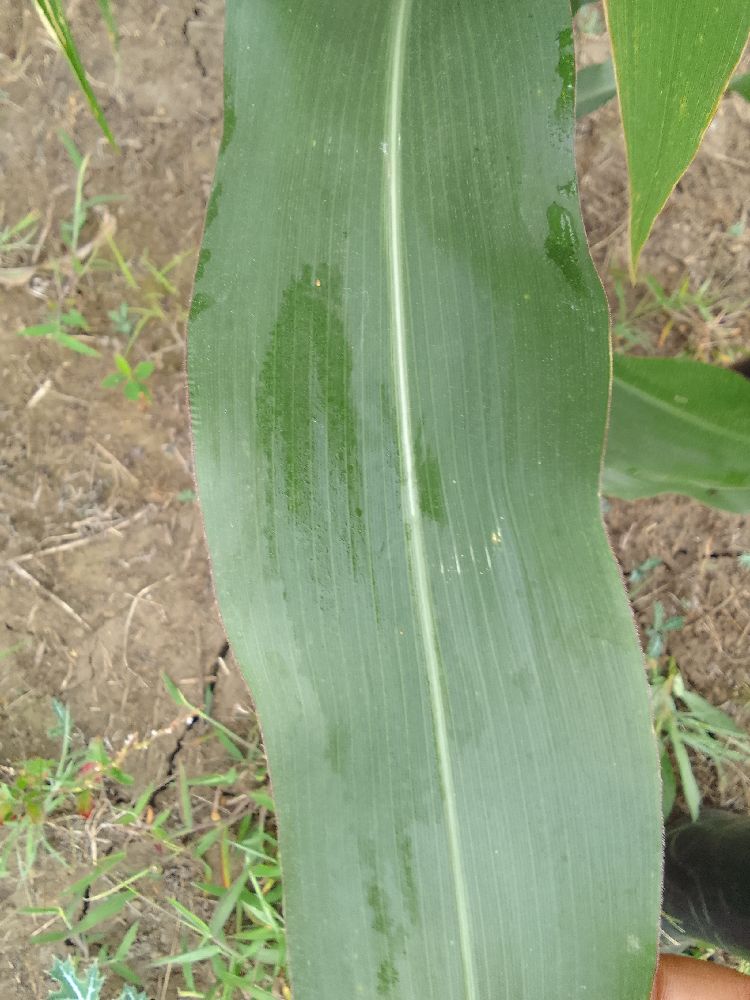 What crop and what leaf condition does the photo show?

maize, healthy
